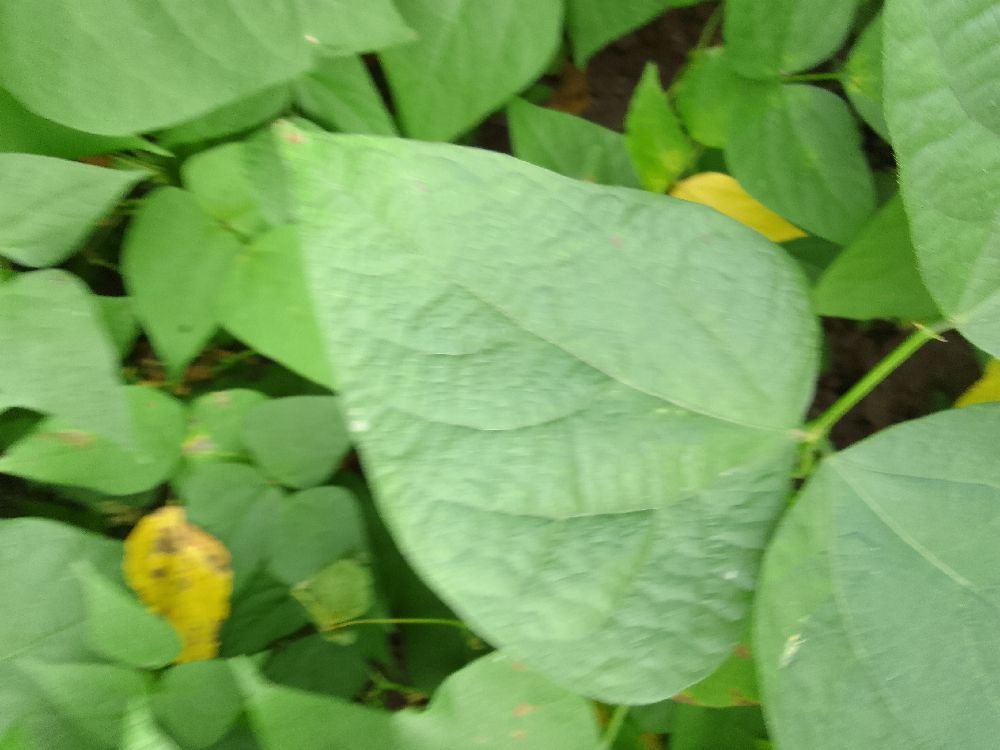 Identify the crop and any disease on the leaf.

common bean, healthy
